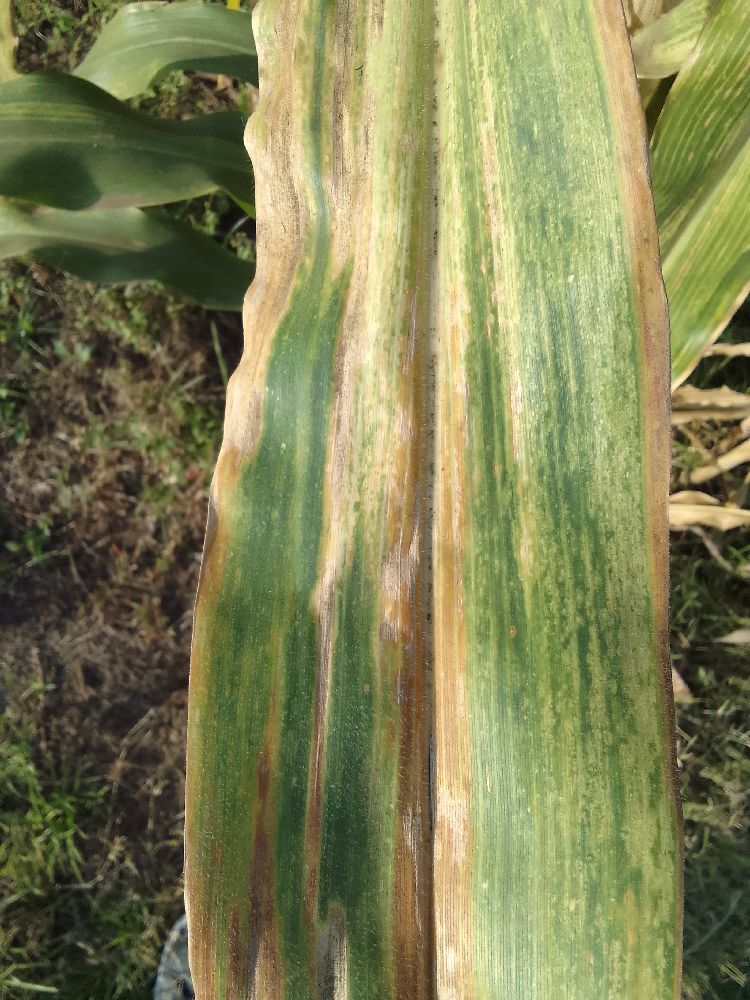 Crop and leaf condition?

maize, maize lethal necrosis
